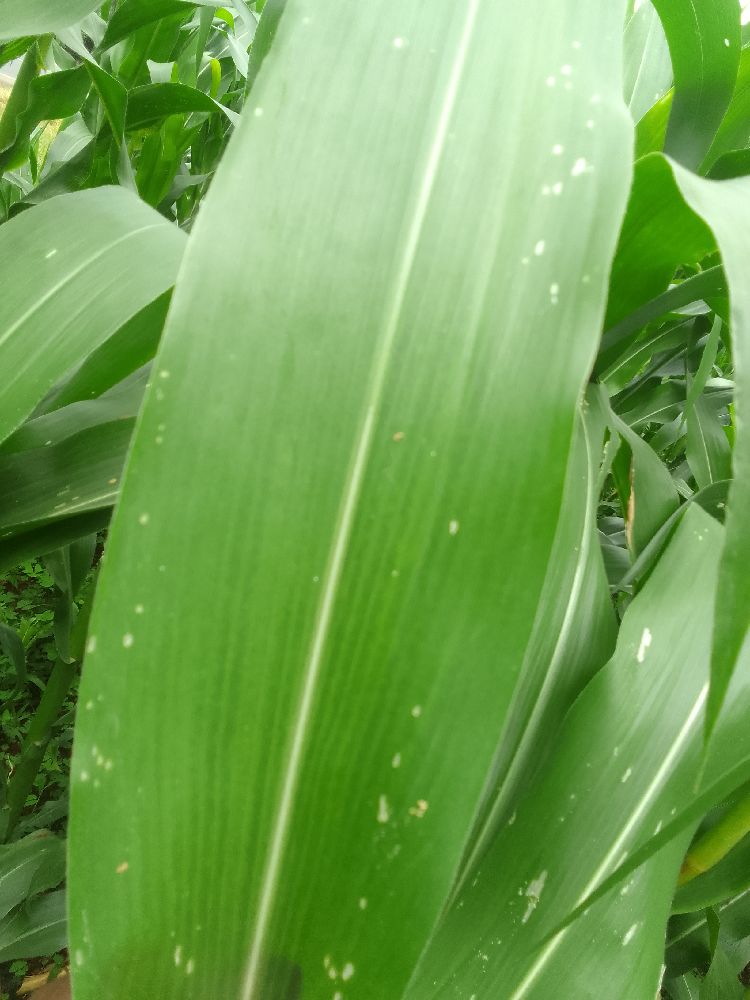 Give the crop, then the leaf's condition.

maize, healthy
